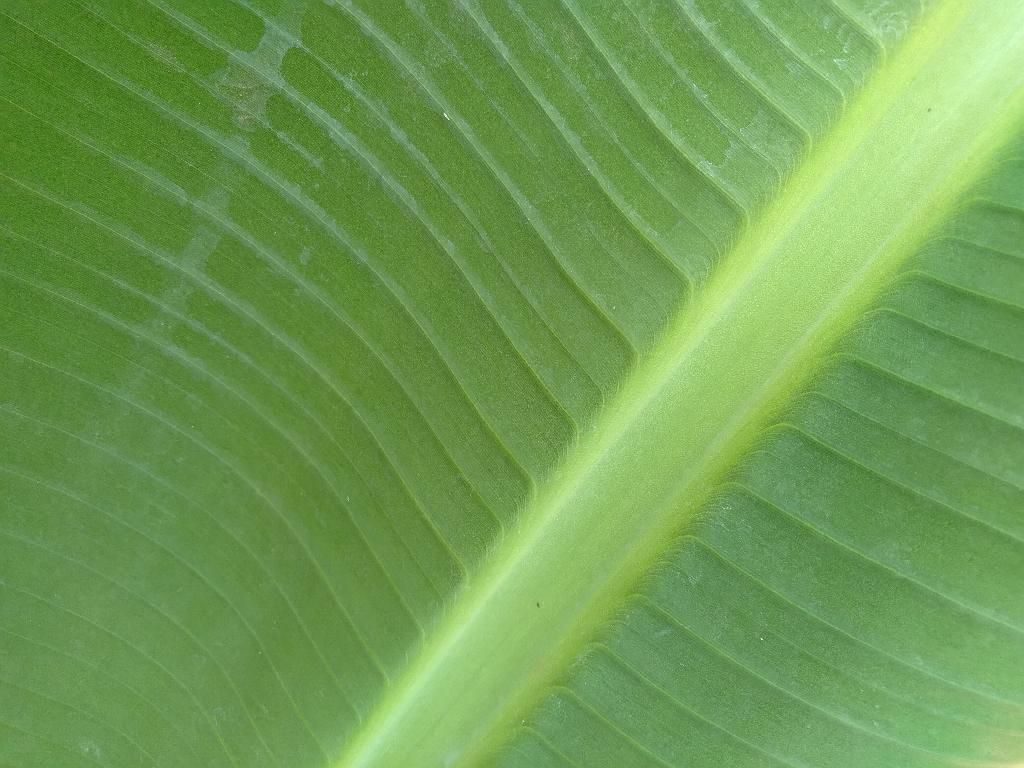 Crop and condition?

banana, healthy
